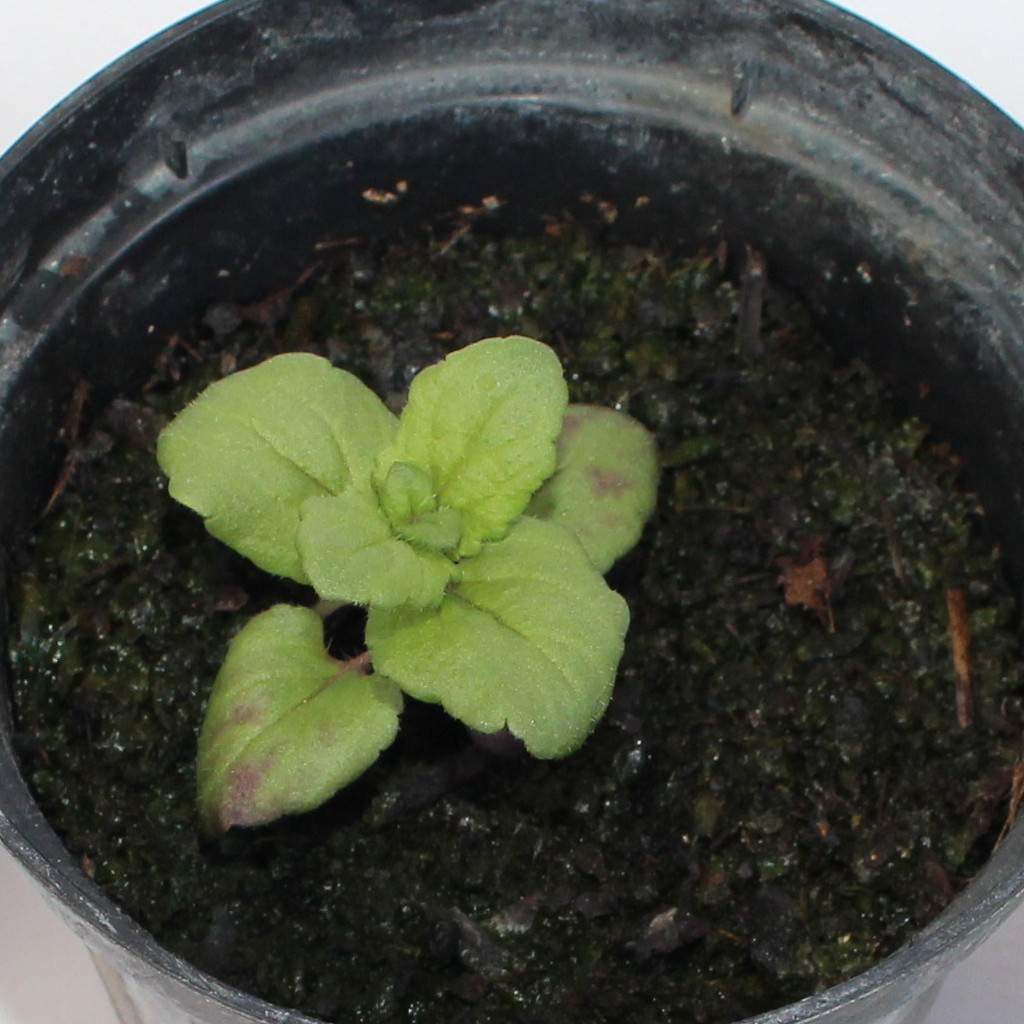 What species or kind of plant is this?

Veronica persica
